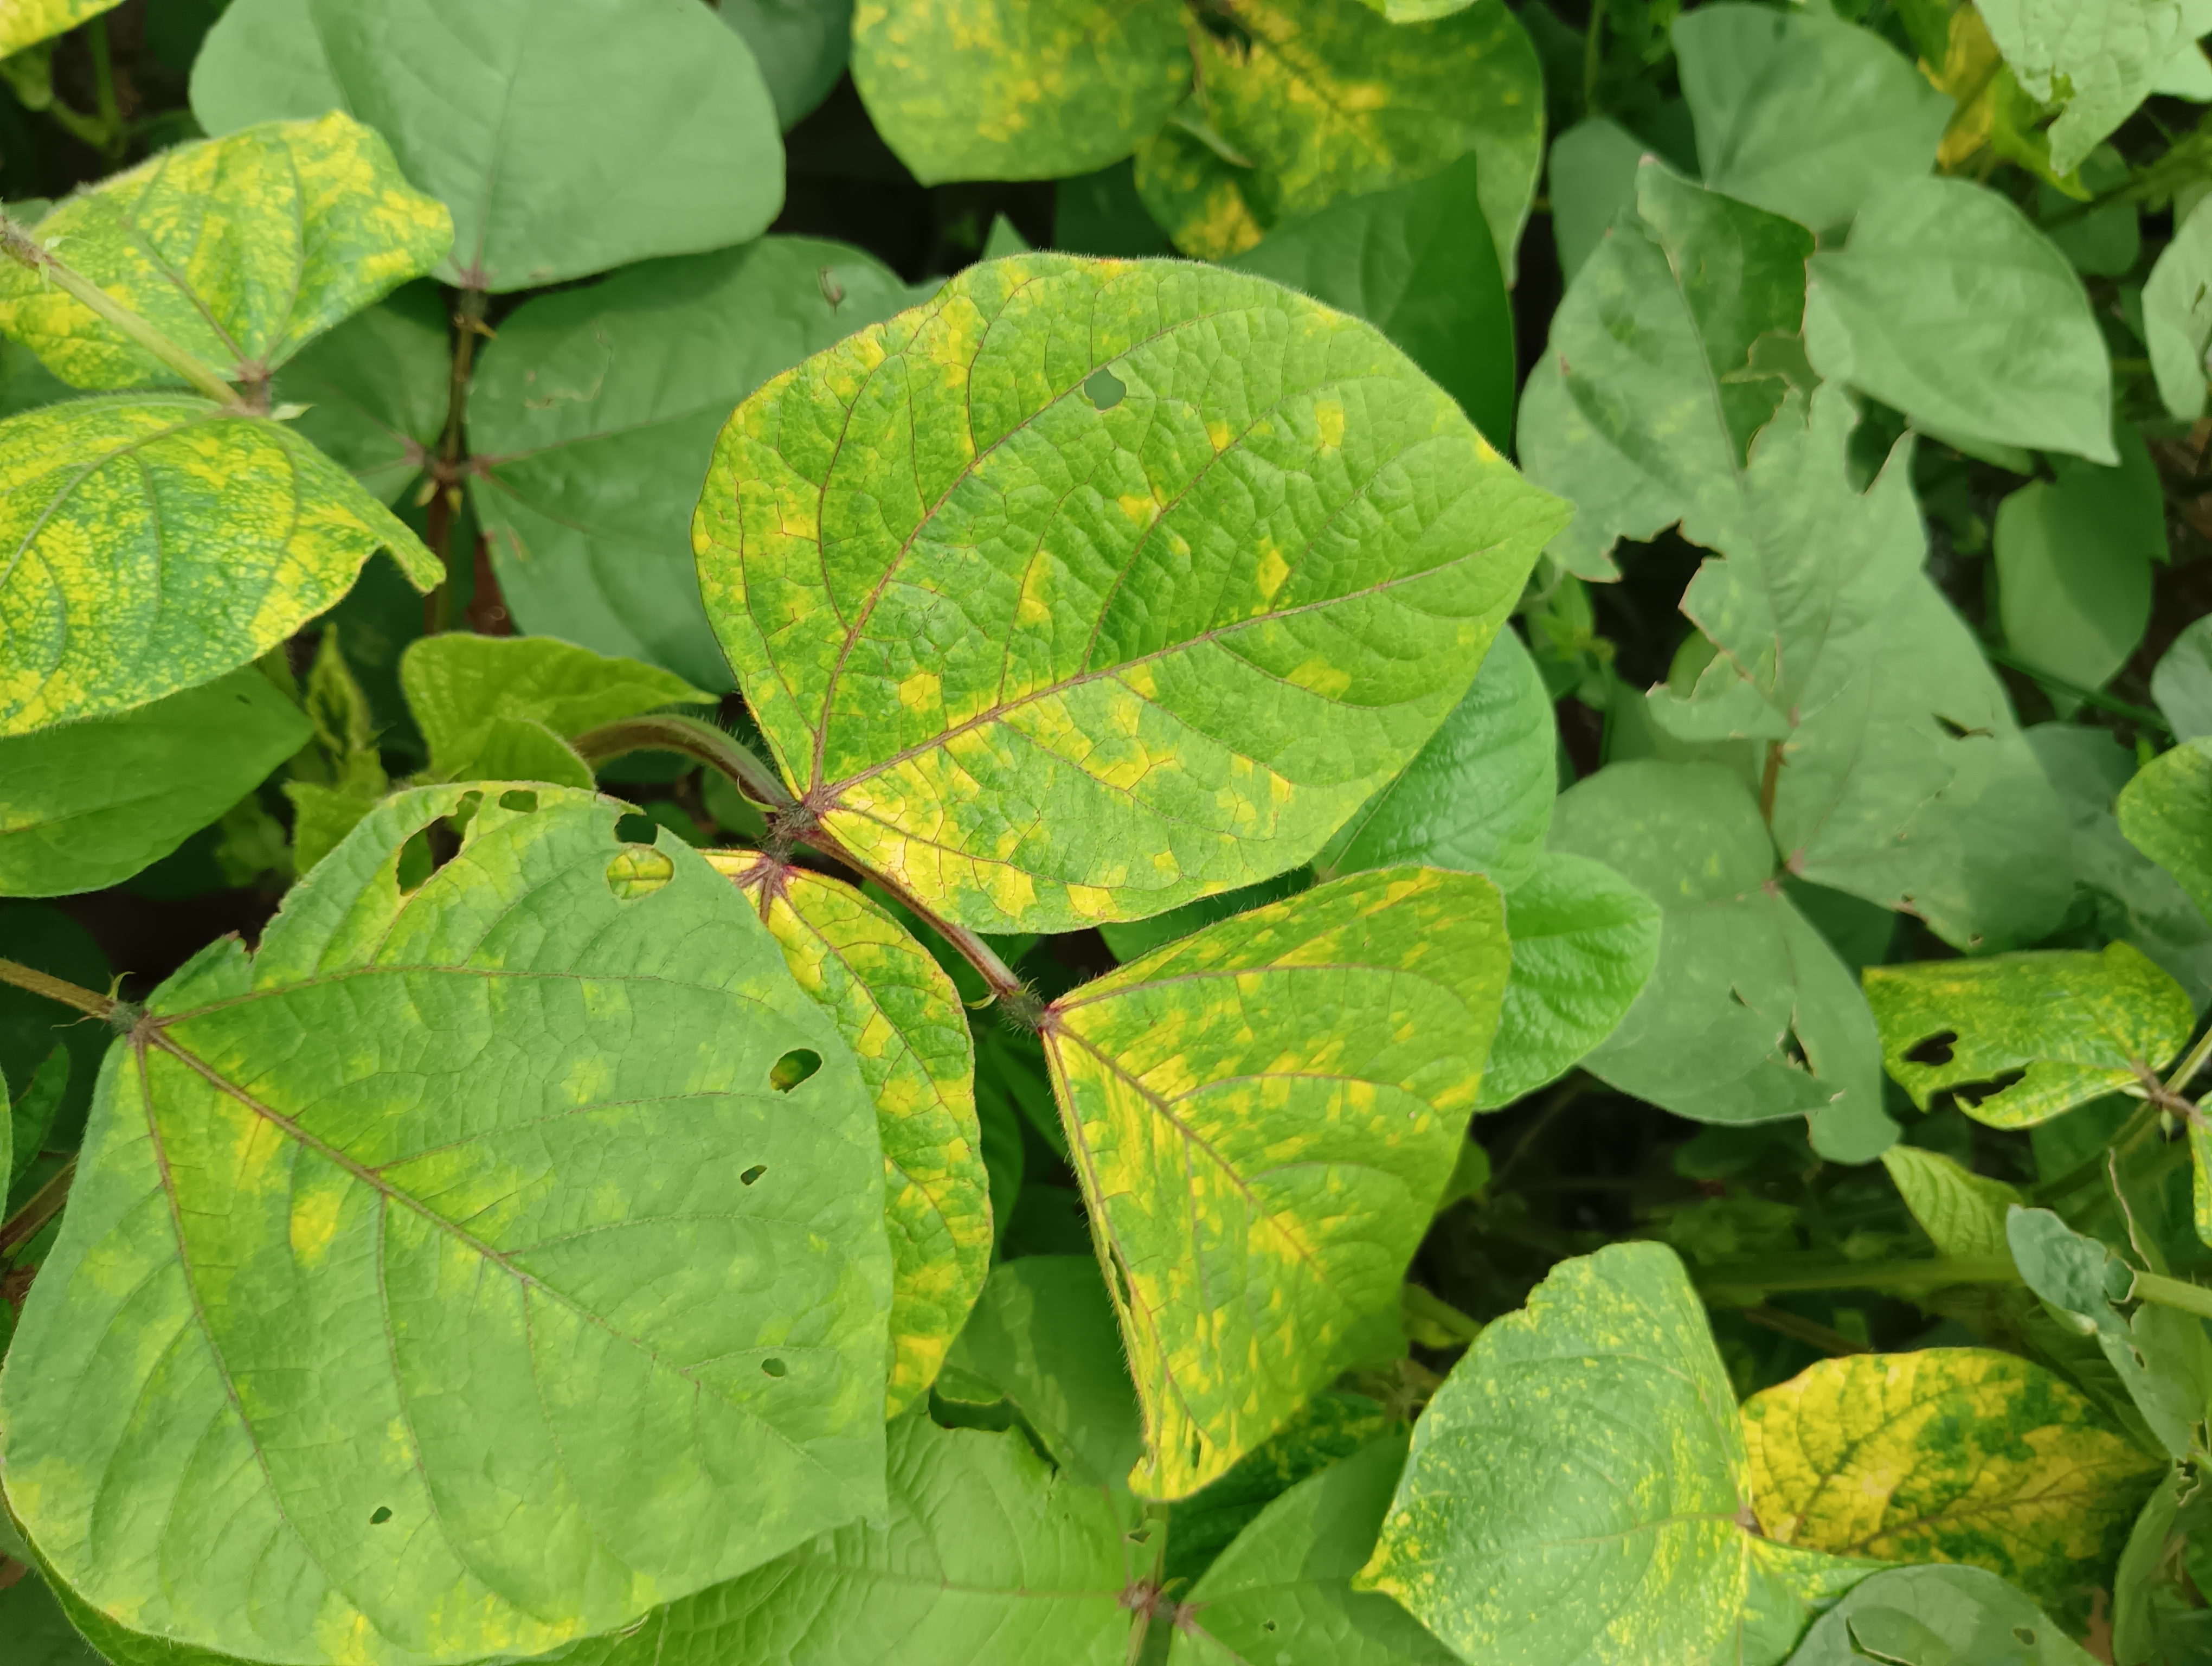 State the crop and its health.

mungbean, yellow mosaic
